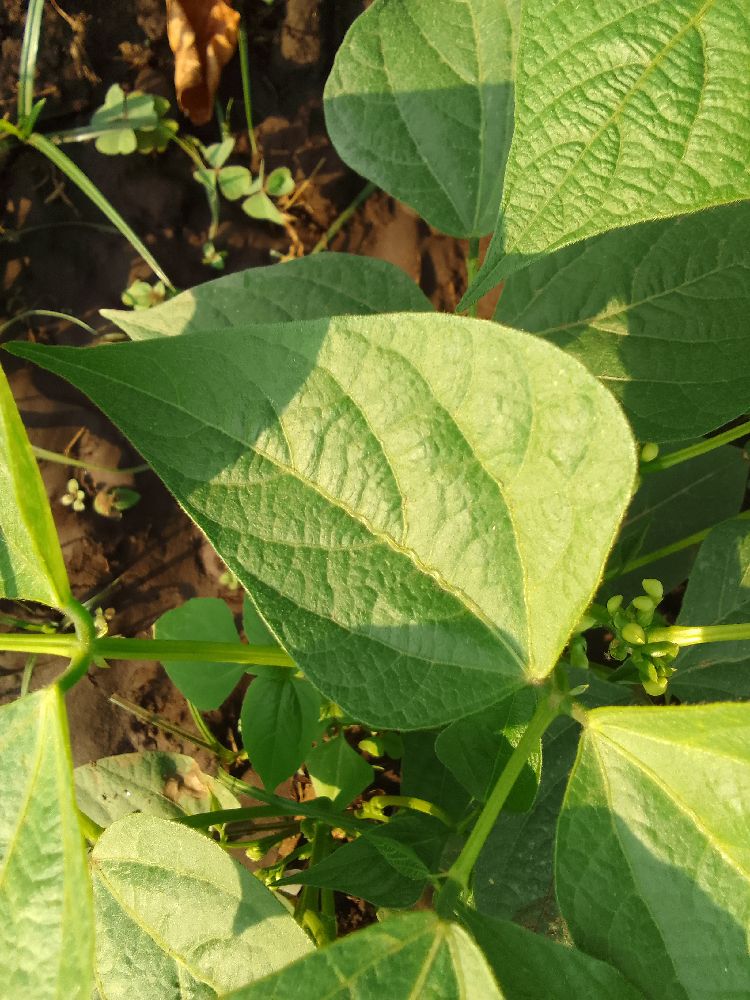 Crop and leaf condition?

common bean, healthy
